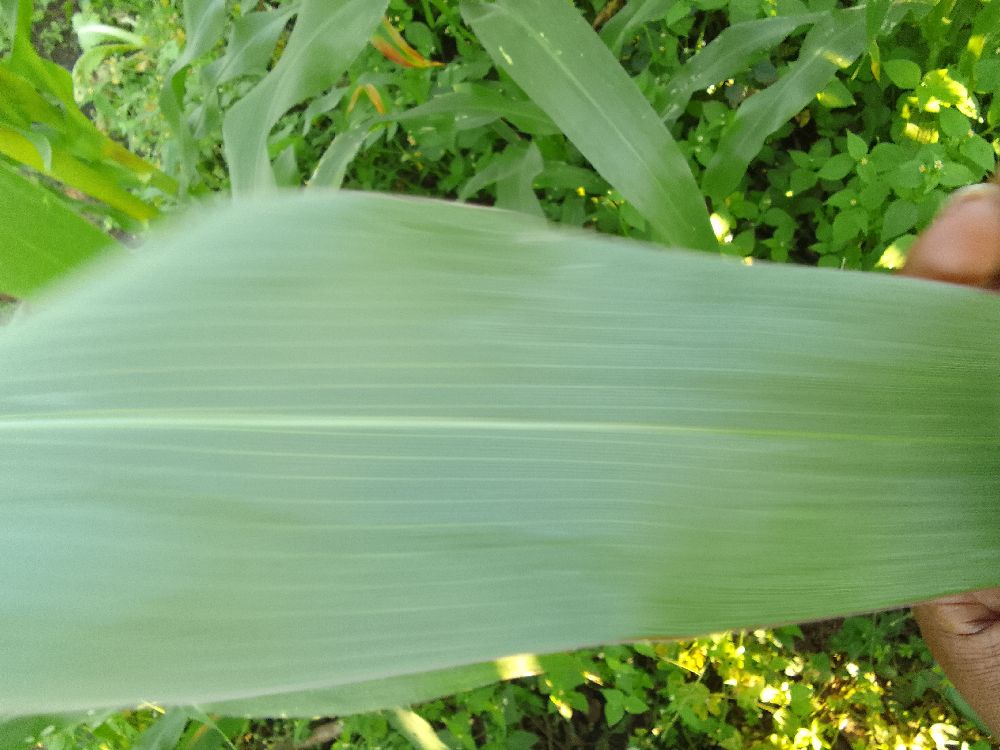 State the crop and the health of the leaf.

maize, healthy
